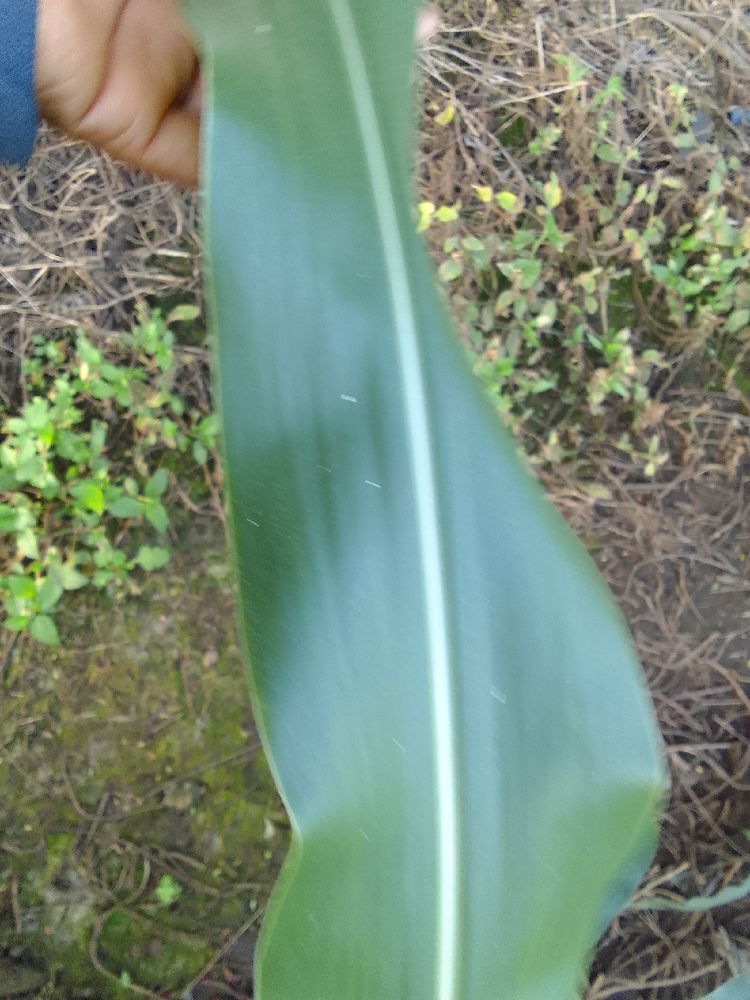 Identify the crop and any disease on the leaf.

maize, healthy
